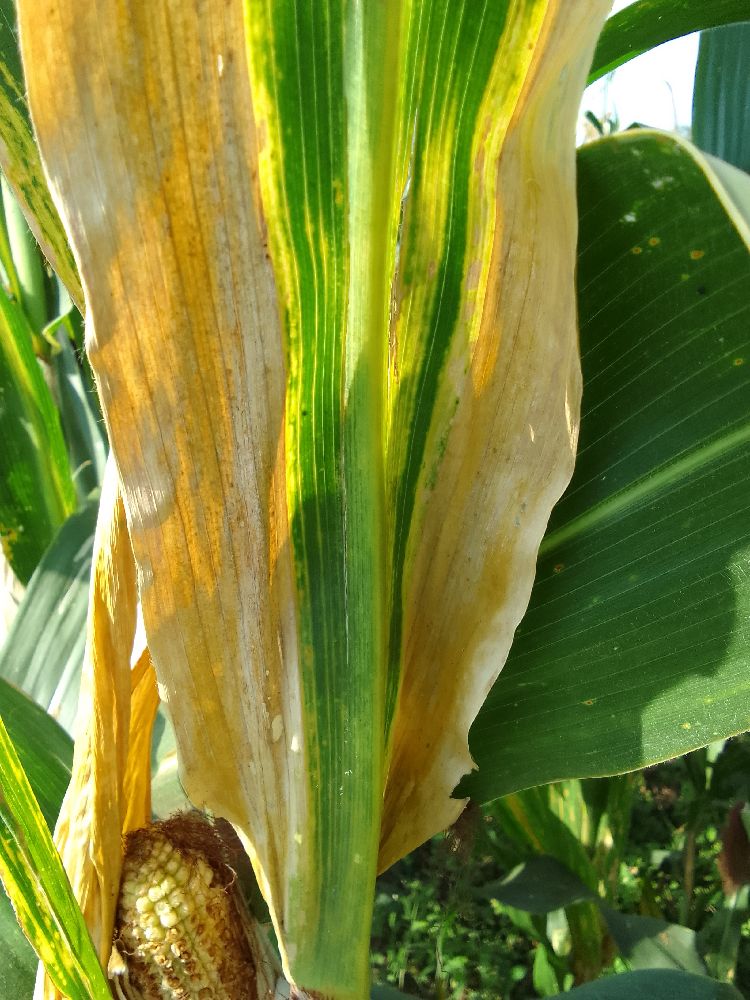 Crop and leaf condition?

maize, maize lethal necrosis
